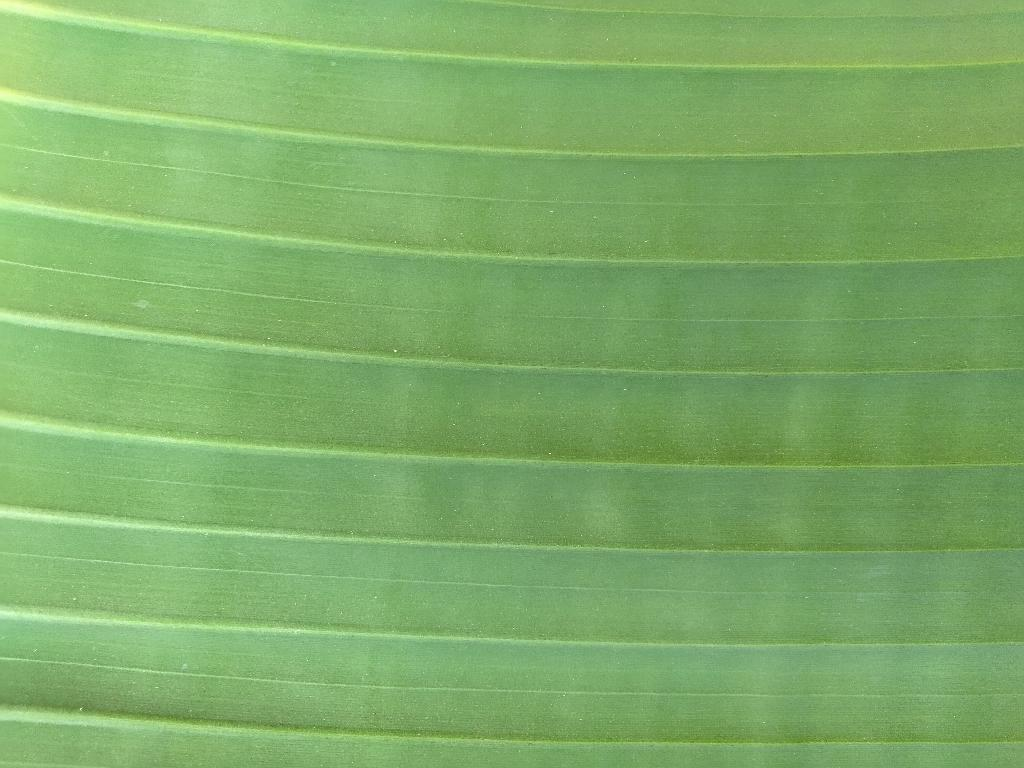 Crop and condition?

banana, healthy
